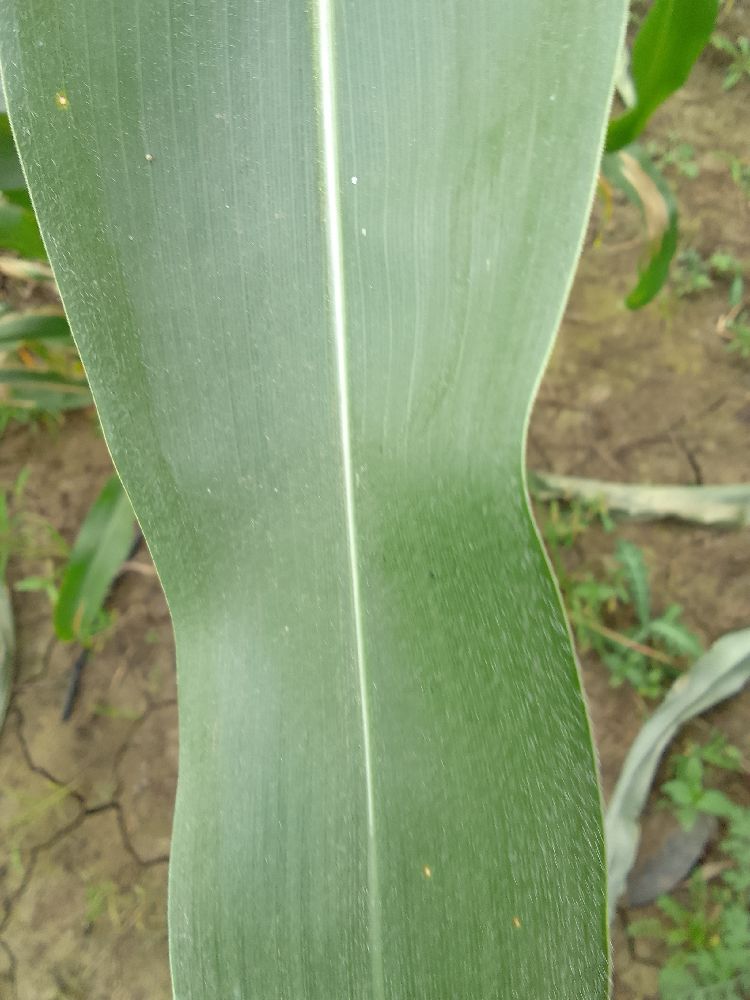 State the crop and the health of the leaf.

maize, healthy
